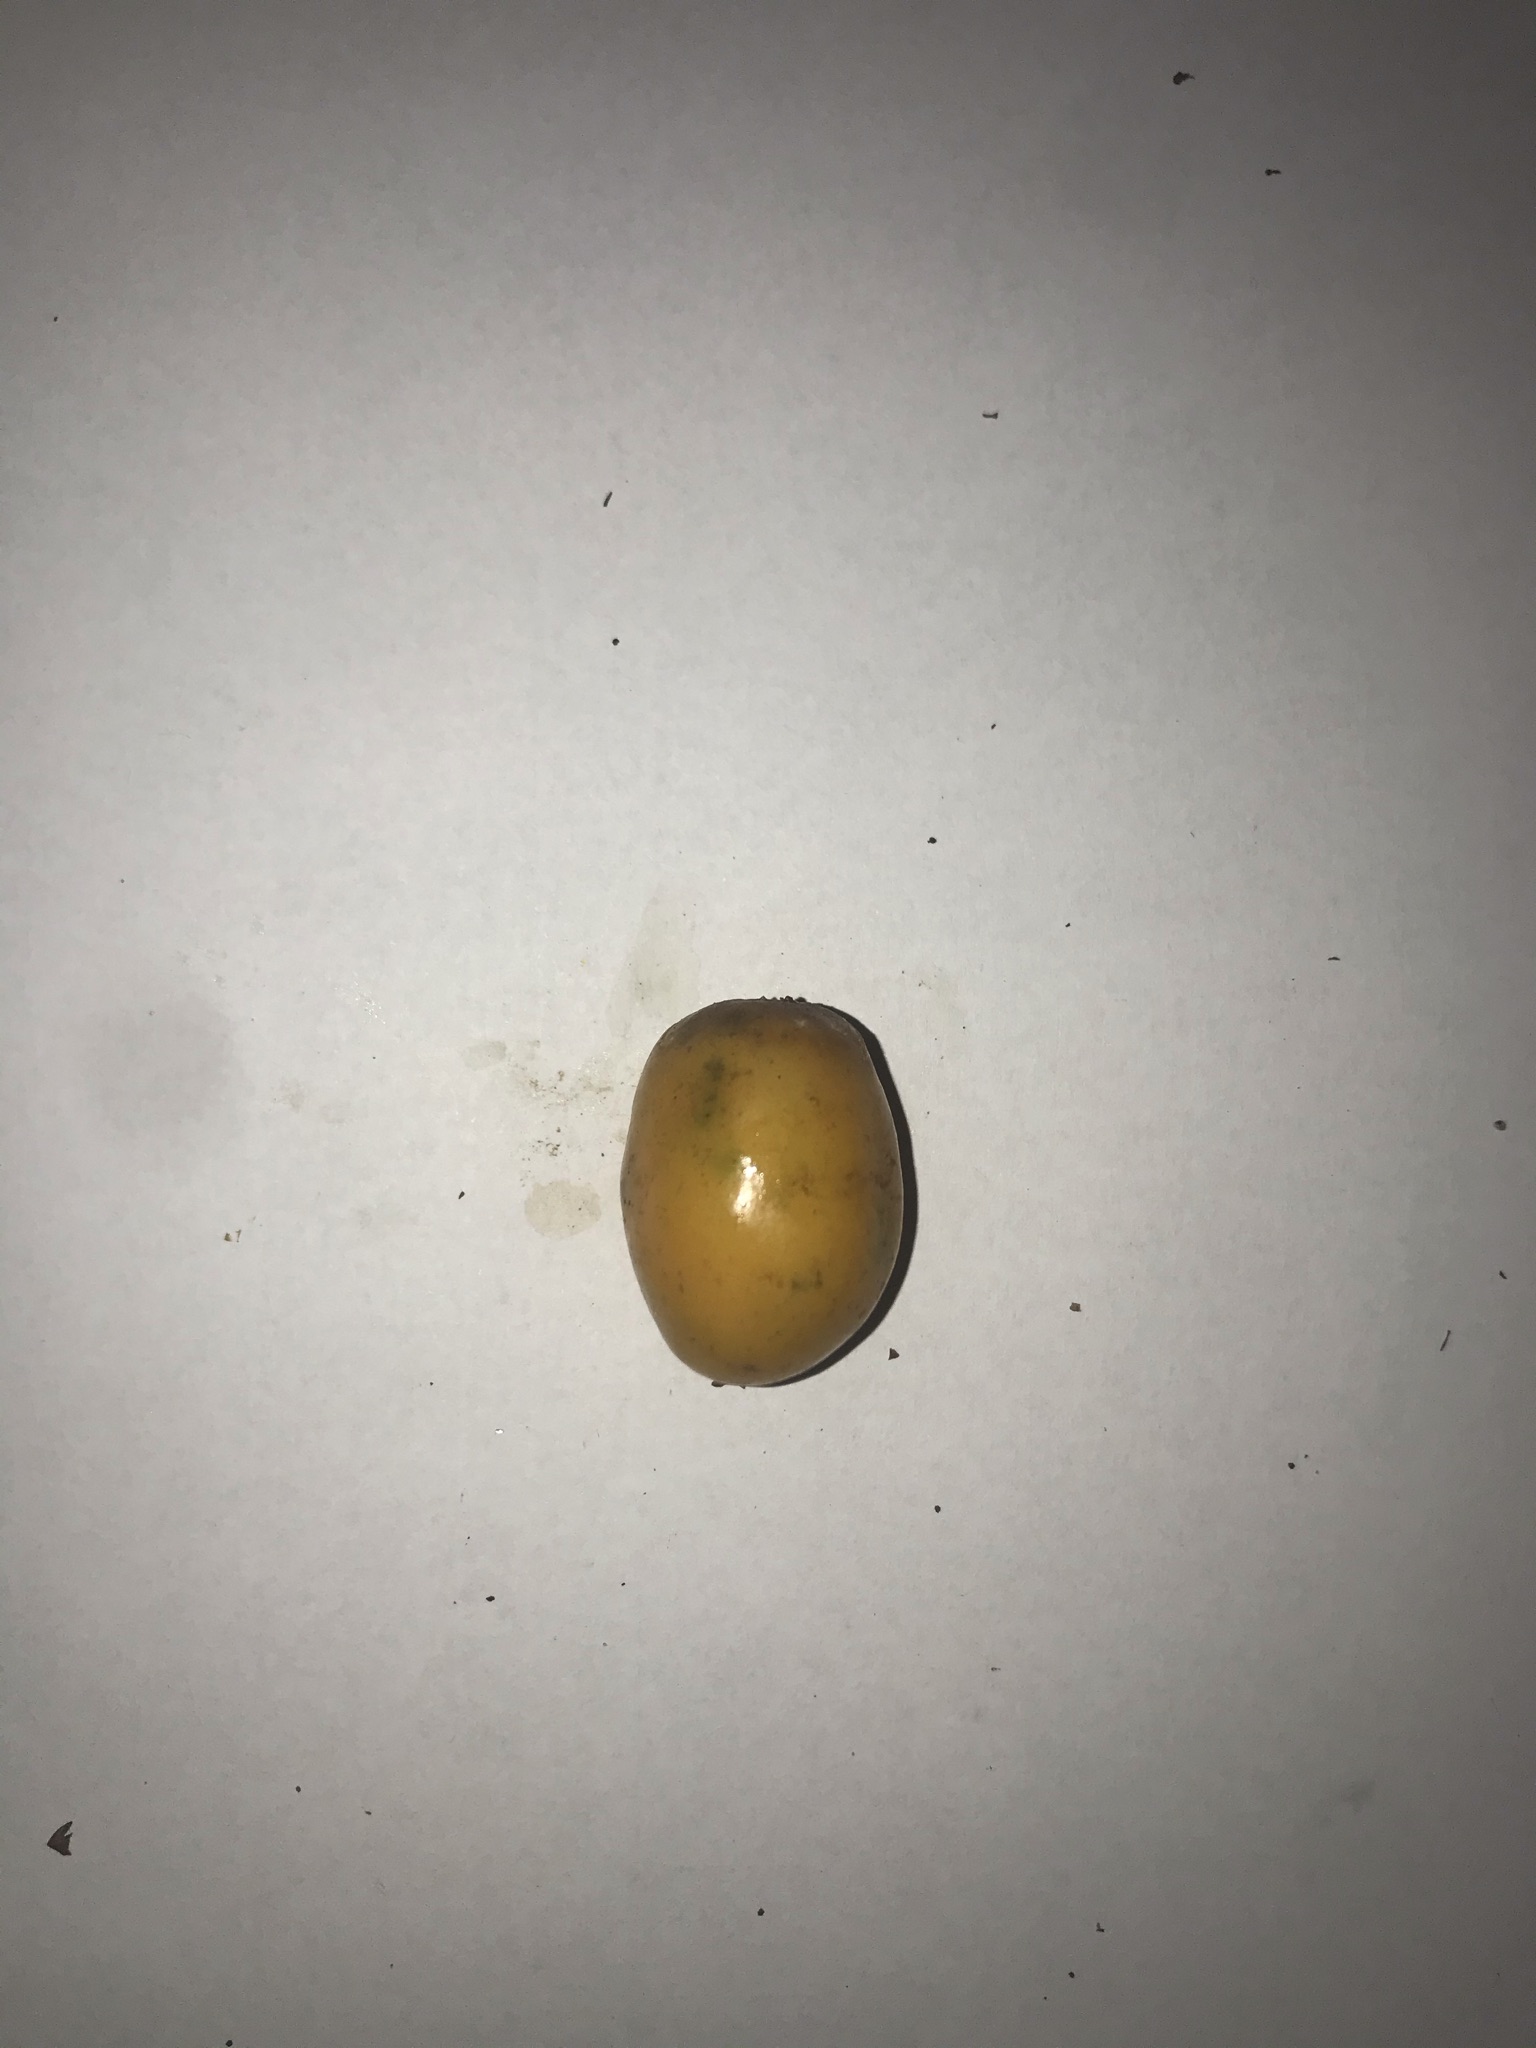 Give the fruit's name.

siriguela
